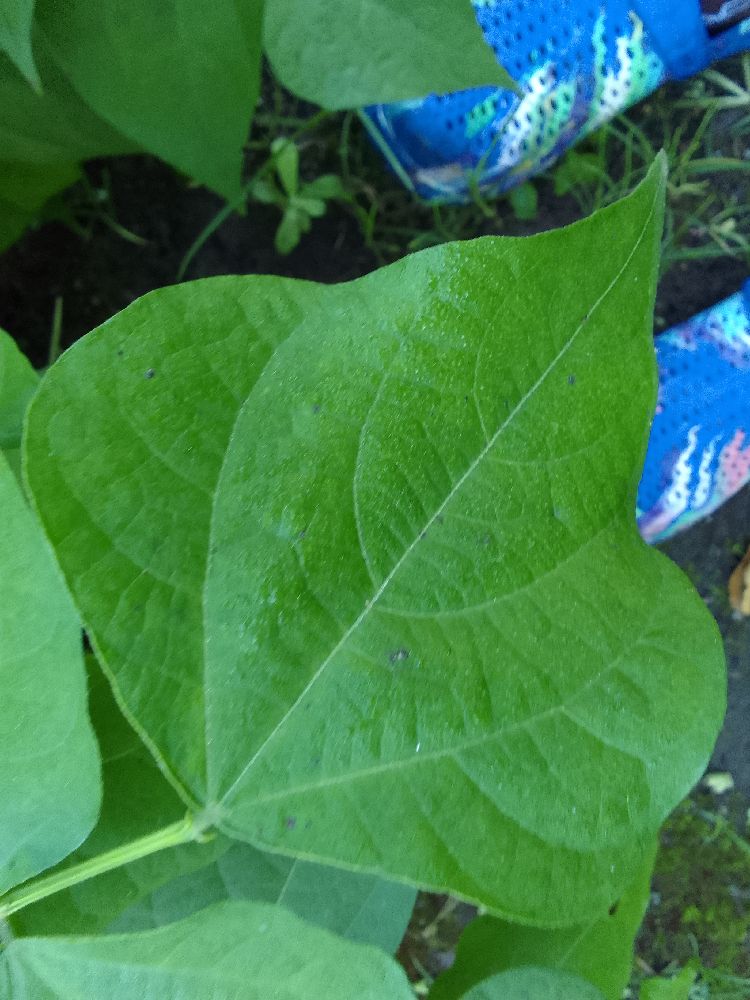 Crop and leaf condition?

common bean, healthy
